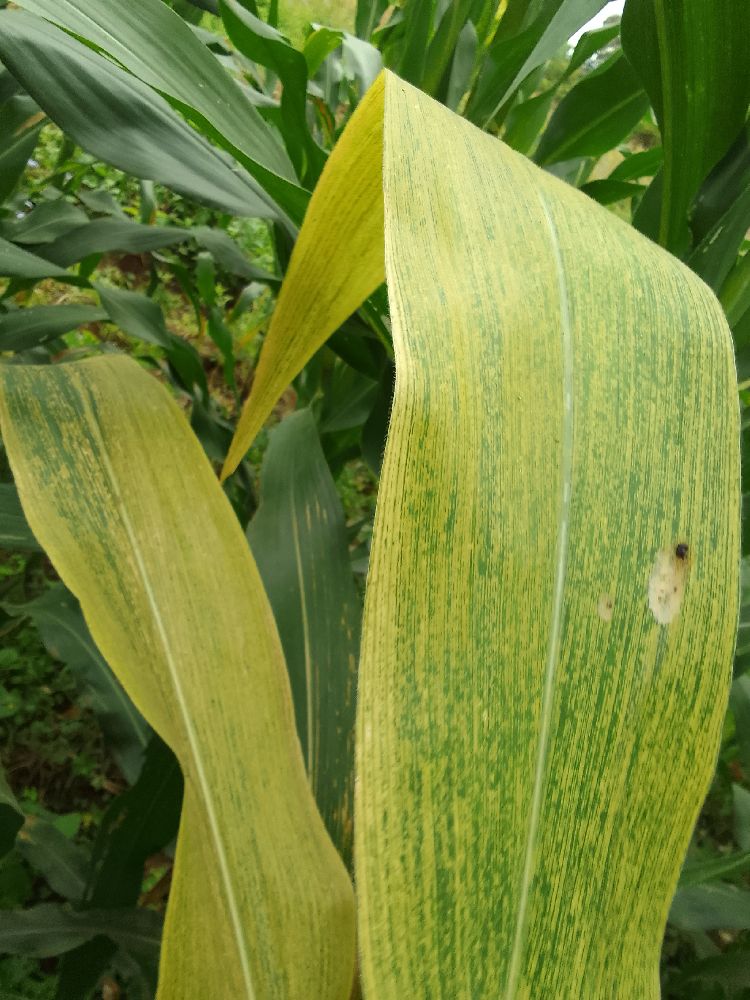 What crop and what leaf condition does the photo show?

maize, maize lethal necrosis
